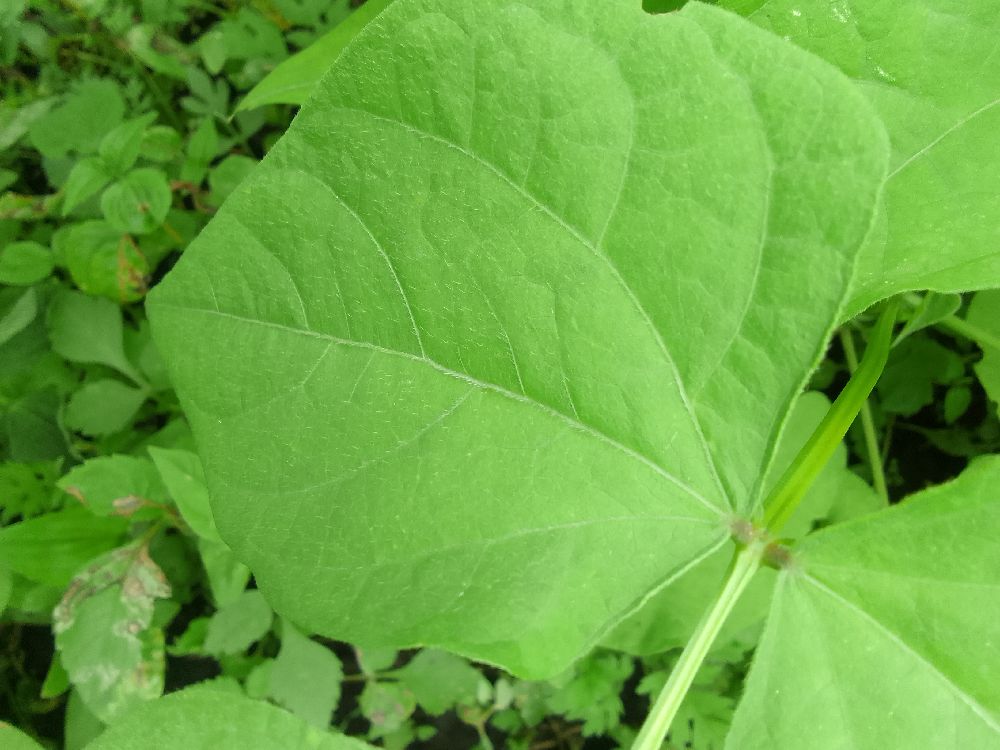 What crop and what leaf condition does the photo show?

common bean, healthy
